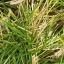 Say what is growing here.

grass
